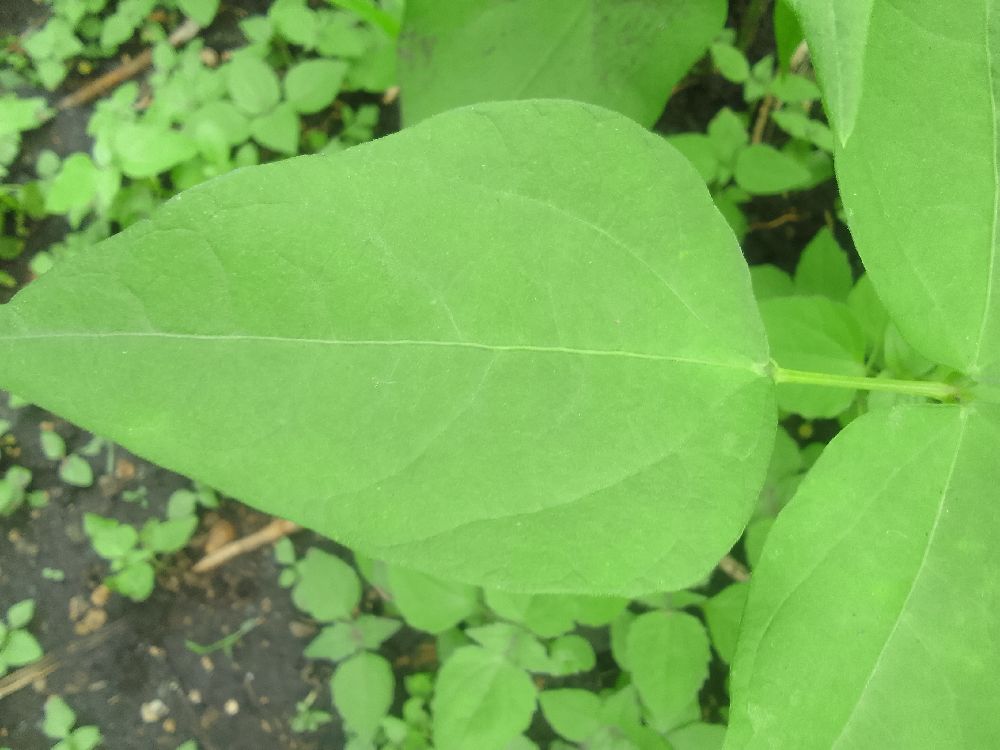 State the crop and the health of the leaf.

common bean, healthy
